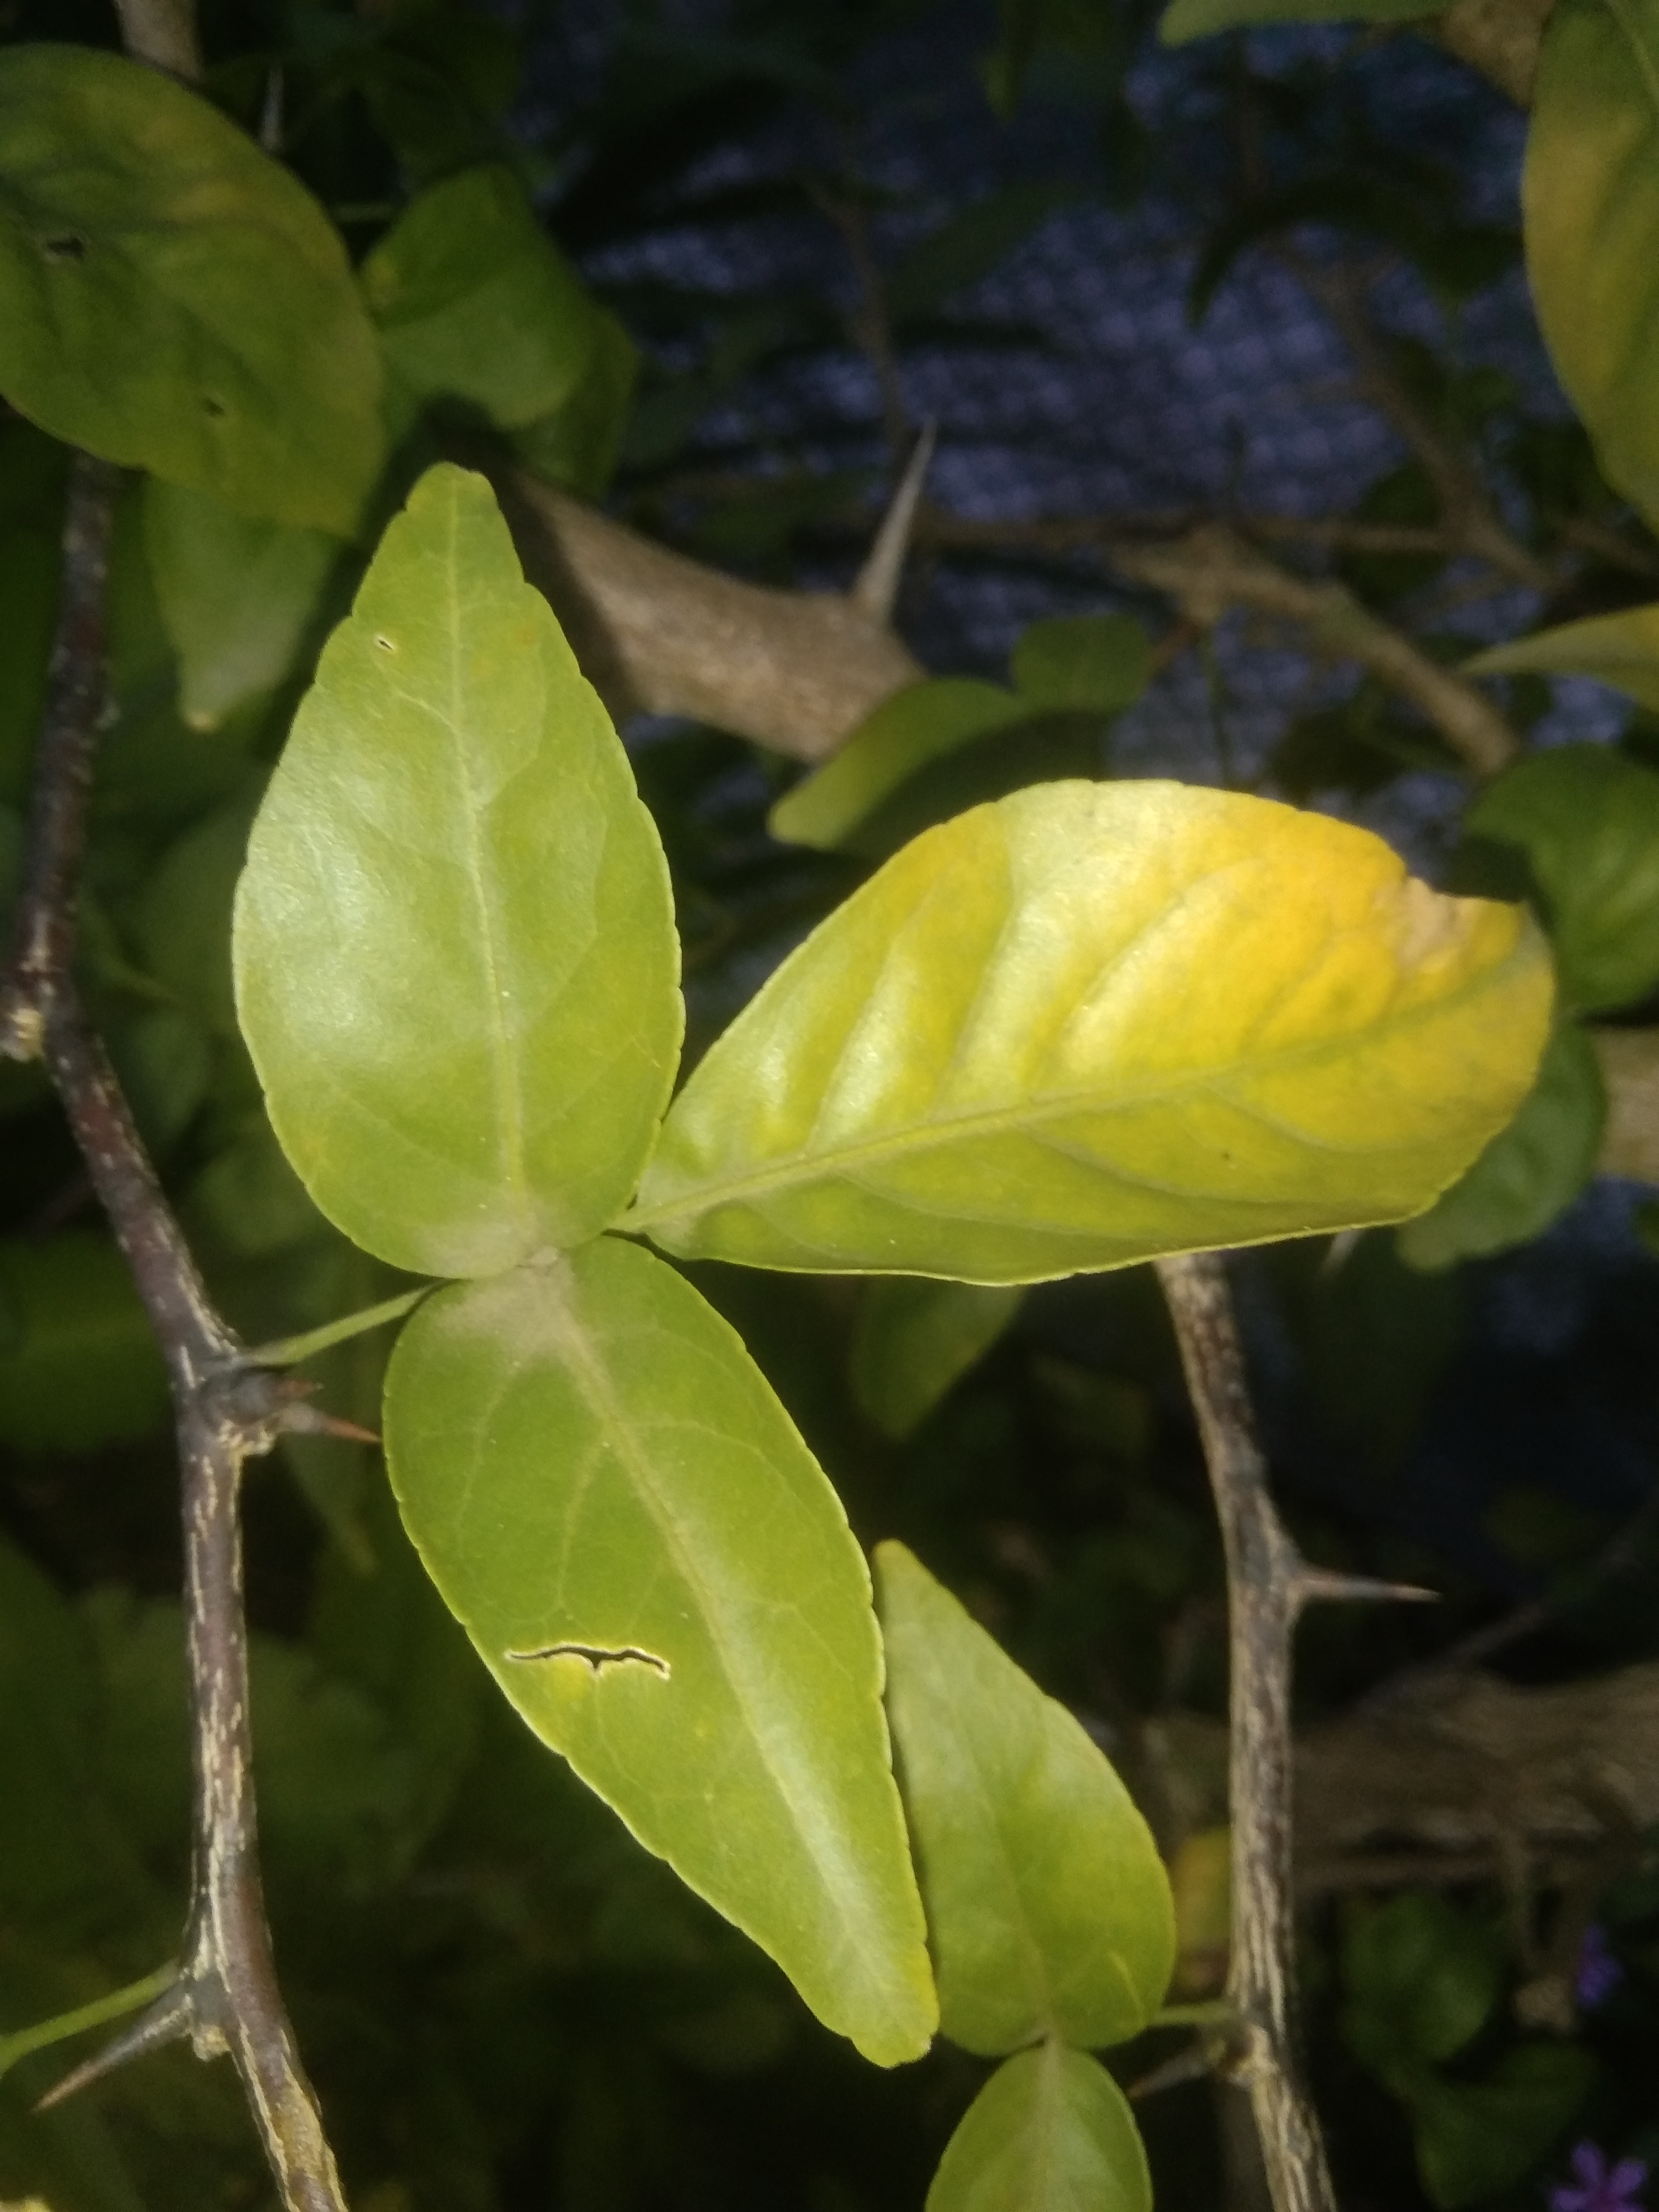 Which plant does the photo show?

wood apple
